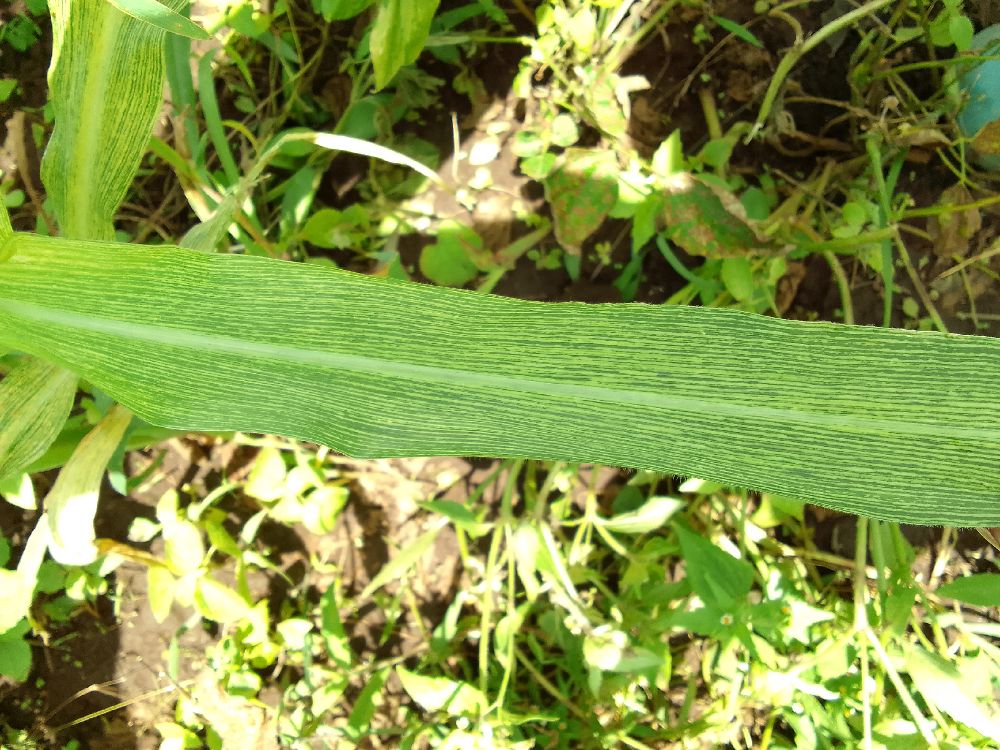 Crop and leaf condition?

maize, maize streak virus
